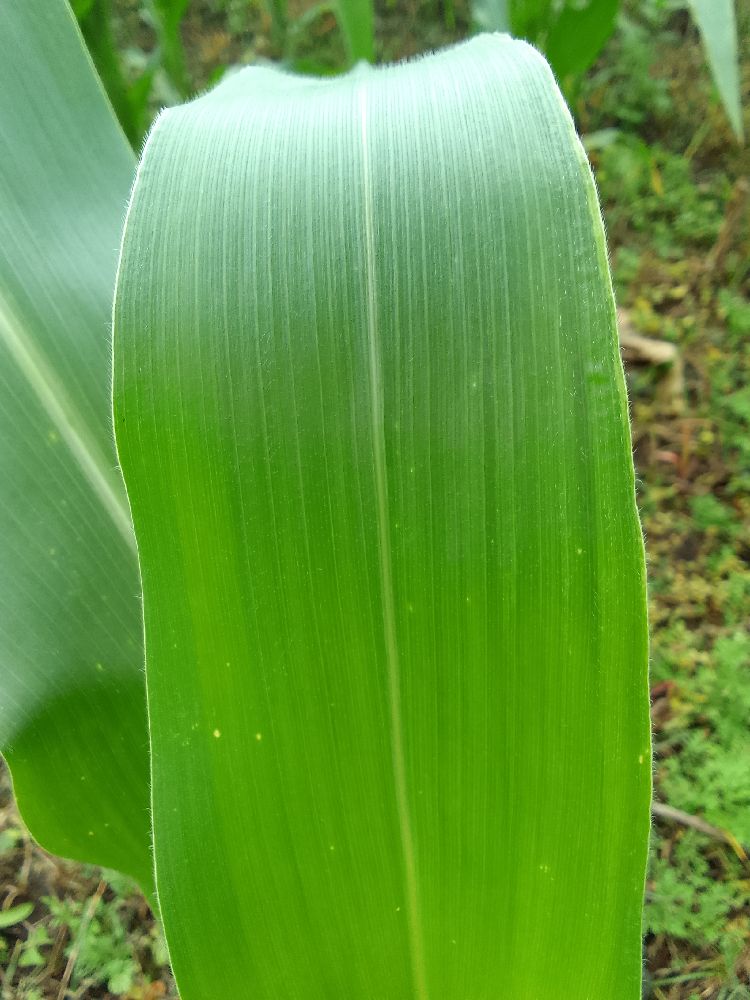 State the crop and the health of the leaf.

maize, healthy
